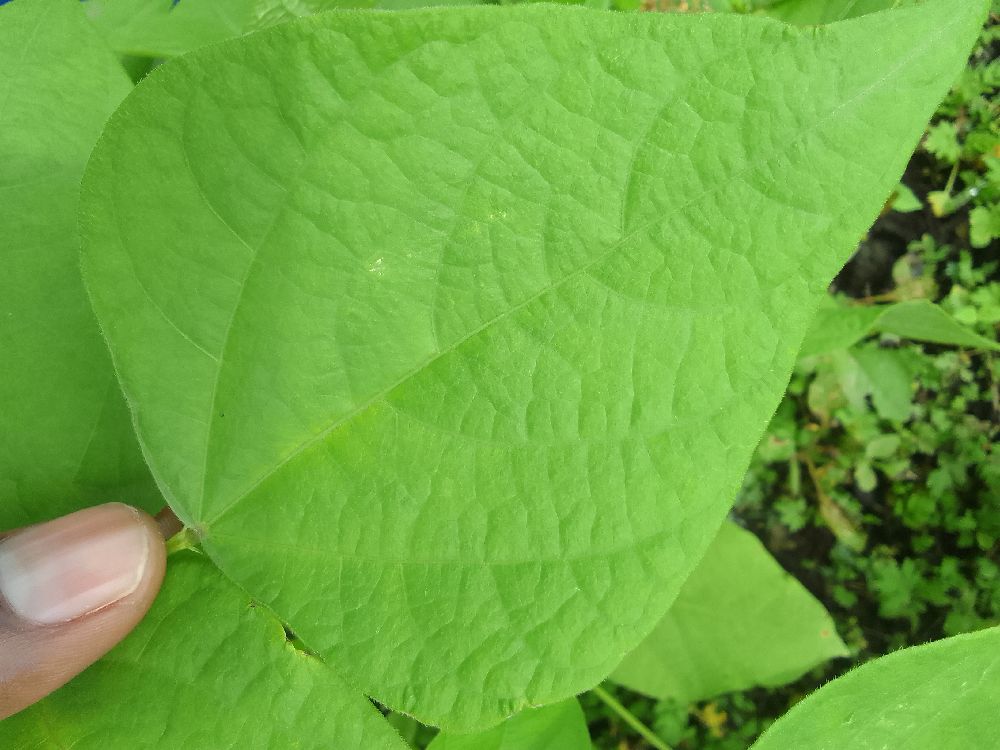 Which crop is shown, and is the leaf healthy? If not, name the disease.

common bean, healthy
